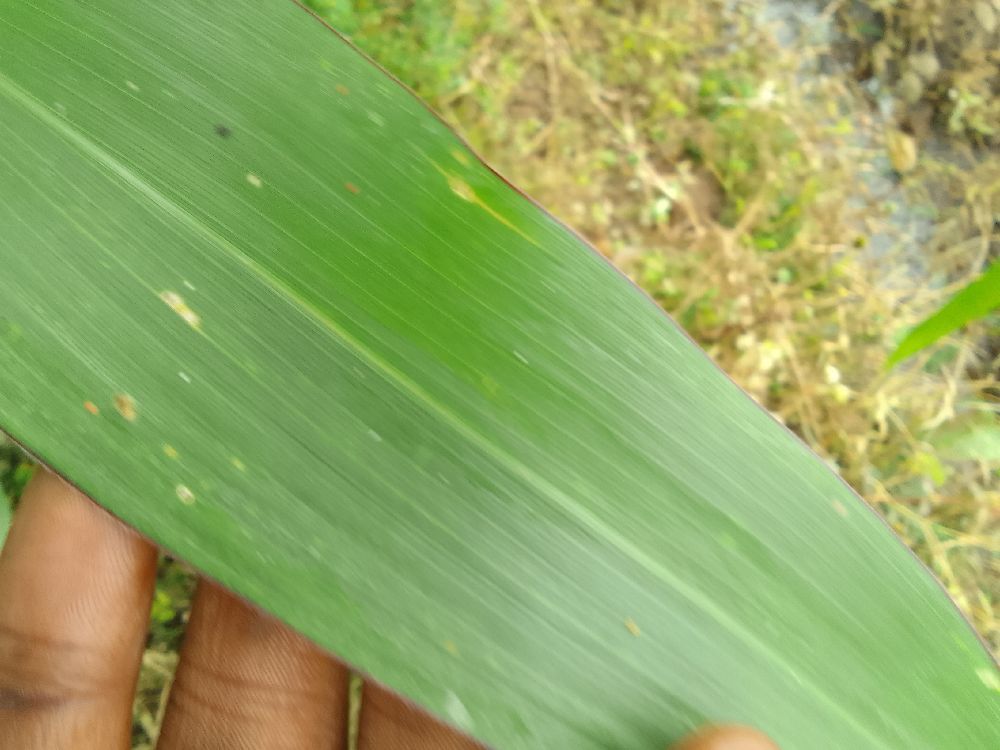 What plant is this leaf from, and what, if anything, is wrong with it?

maize, healthy
